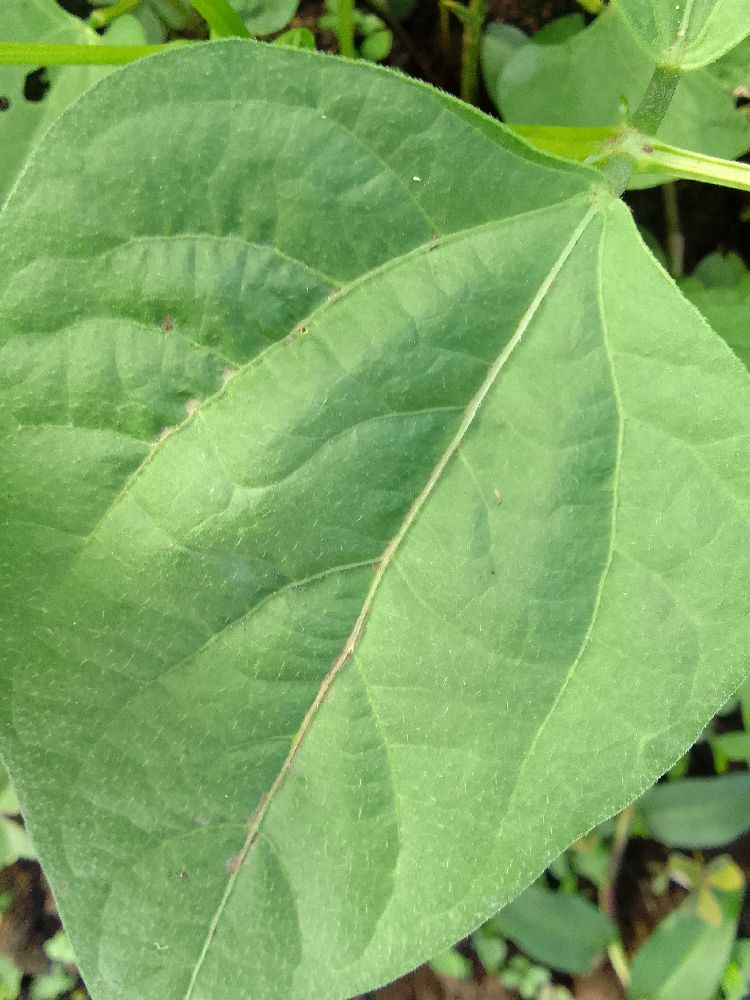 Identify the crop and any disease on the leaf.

common bean, healthy
